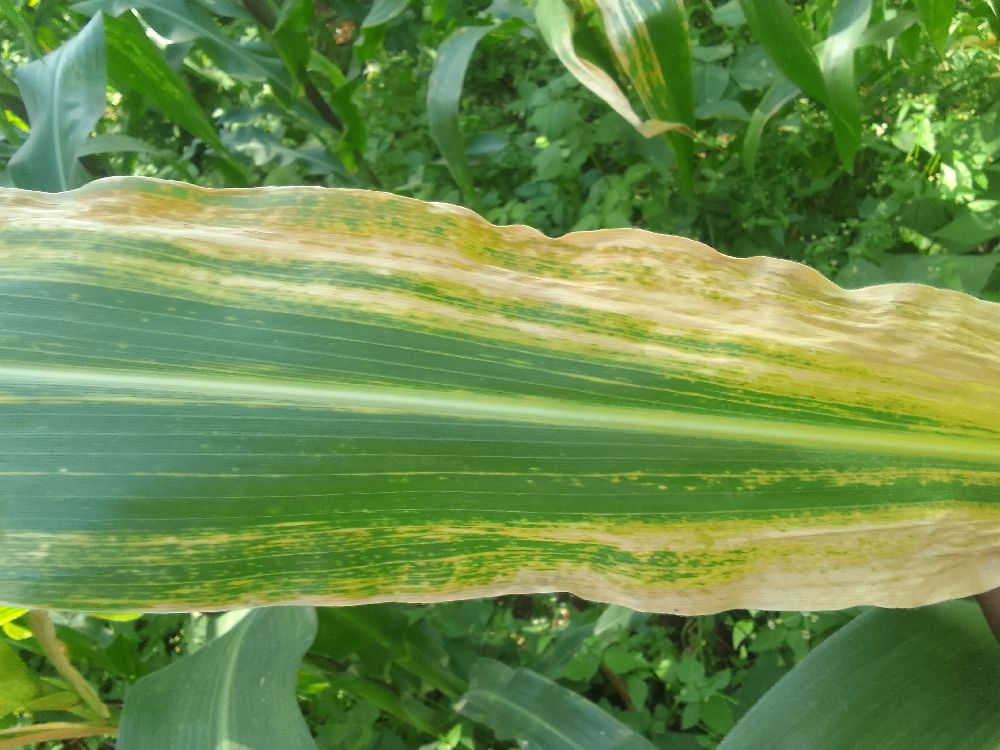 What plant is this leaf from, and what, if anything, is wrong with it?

maize, maize lethal necrosis
